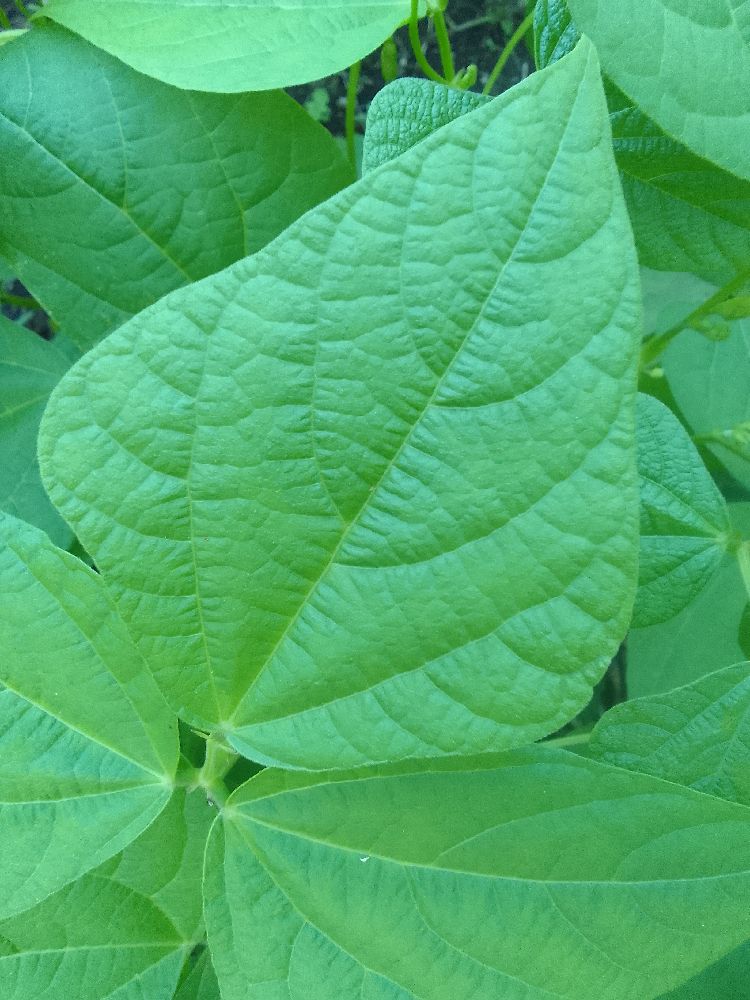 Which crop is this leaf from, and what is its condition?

common bean, healthy
